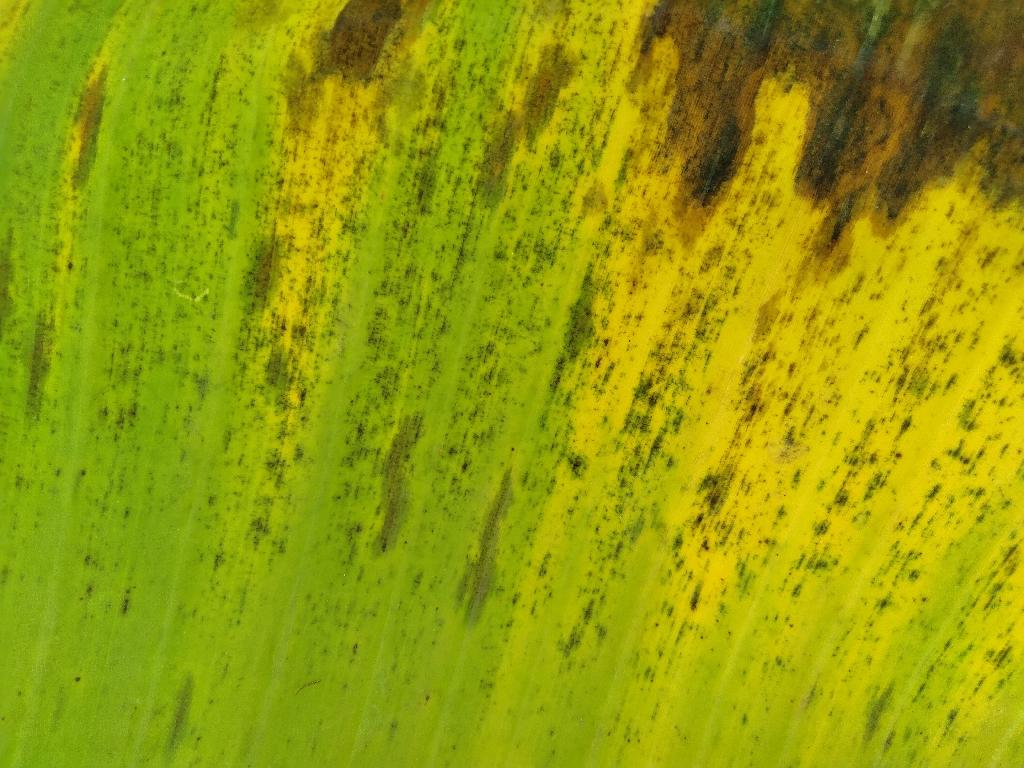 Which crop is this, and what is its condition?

banana, black sigatoka
